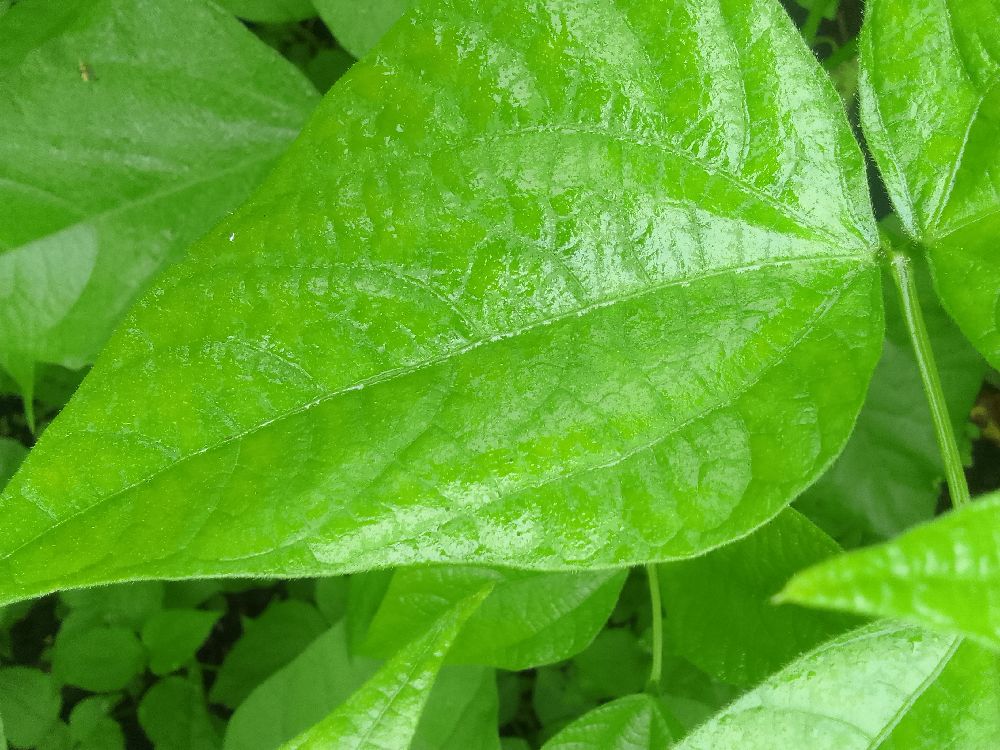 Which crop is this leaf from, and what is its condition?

common bean, healthy
